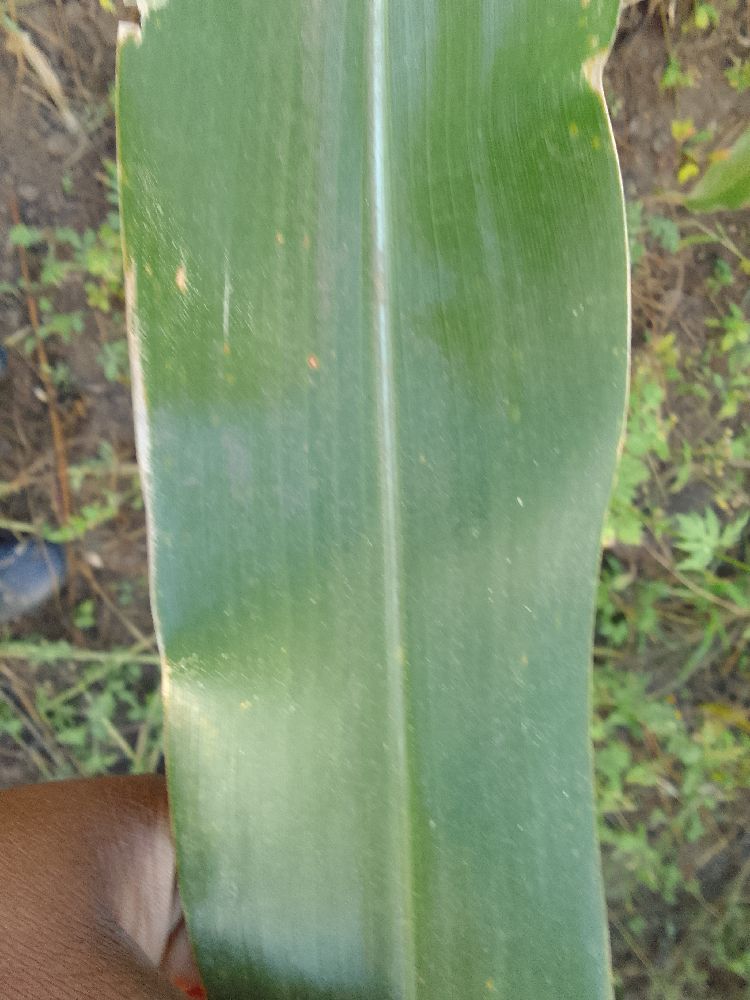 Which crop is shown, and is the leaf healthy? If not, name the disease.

maize, healthy
